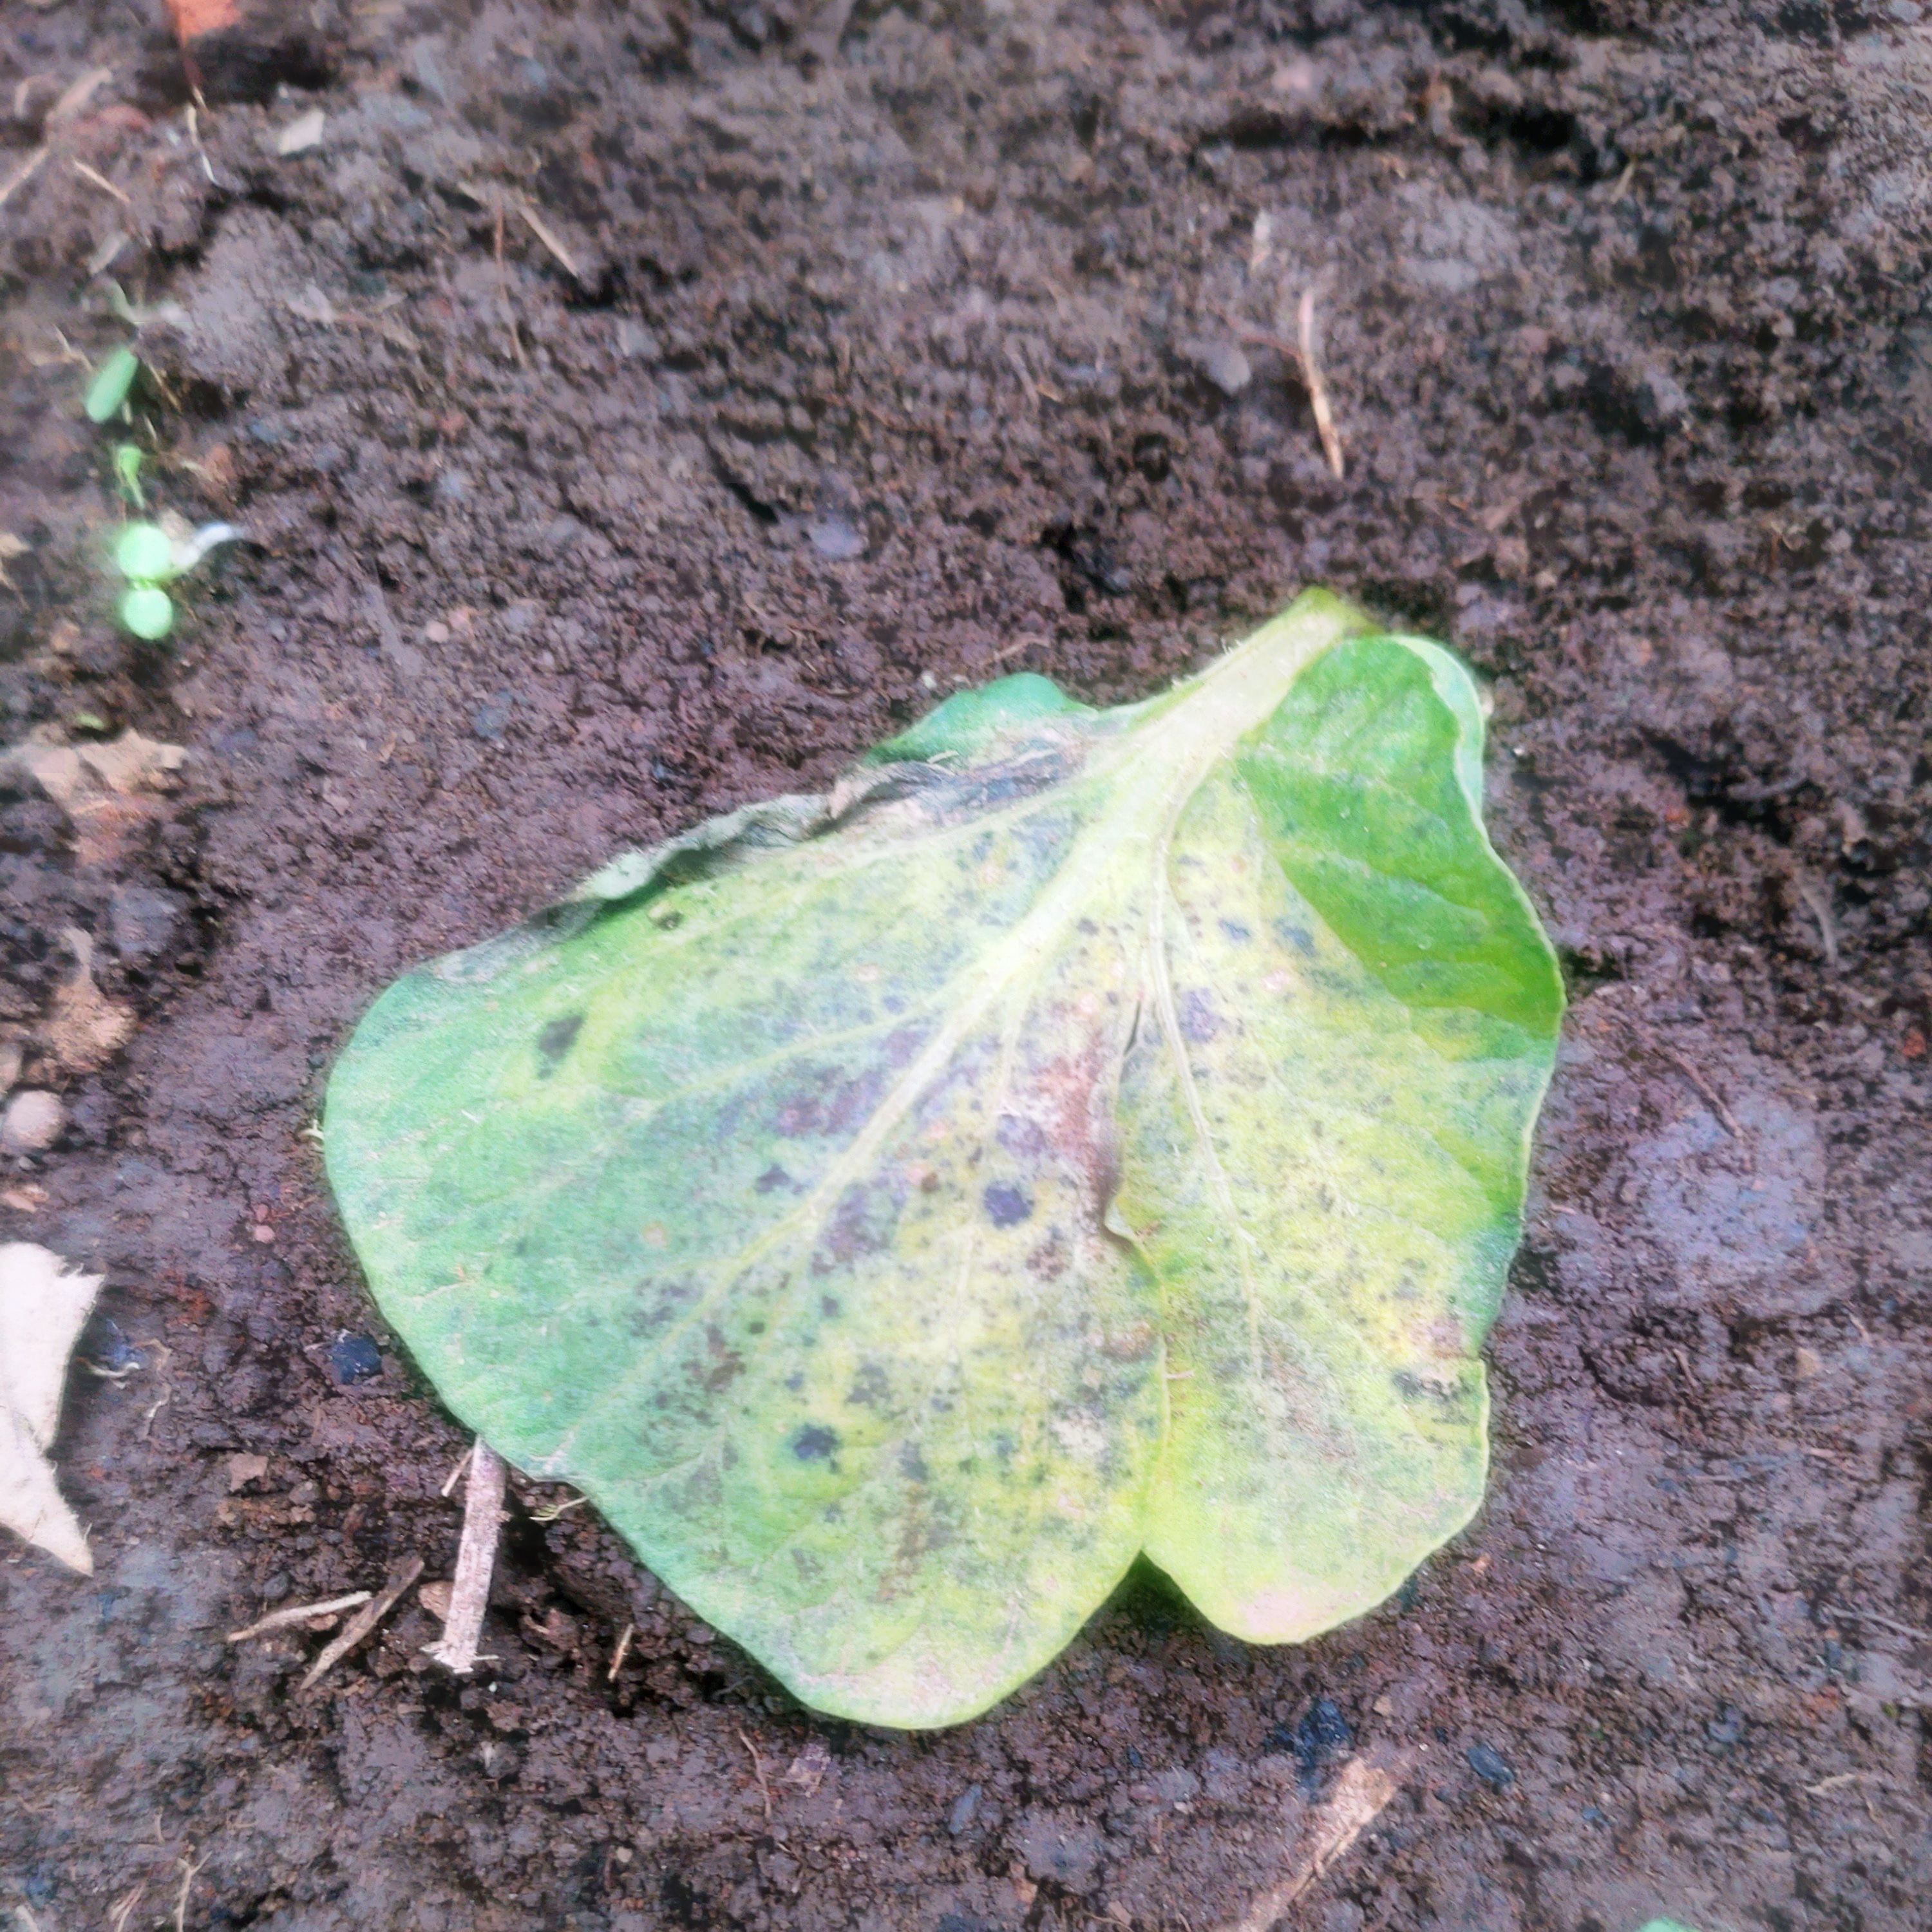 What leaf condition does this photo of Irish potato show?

late blight
